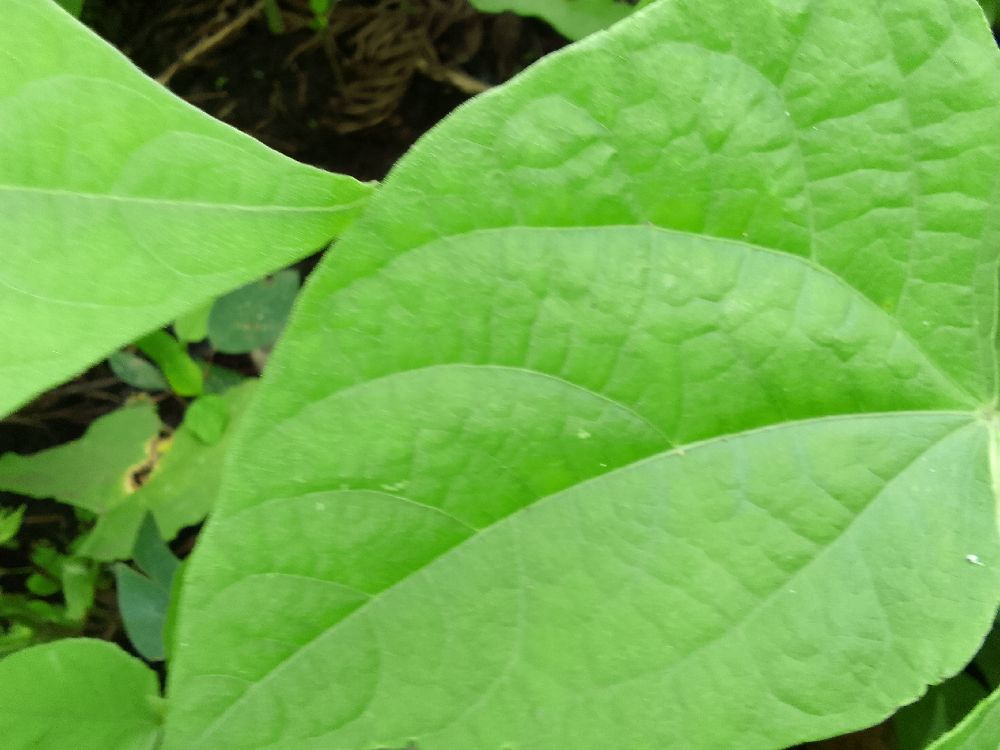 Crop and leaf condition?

common bean, healthy
